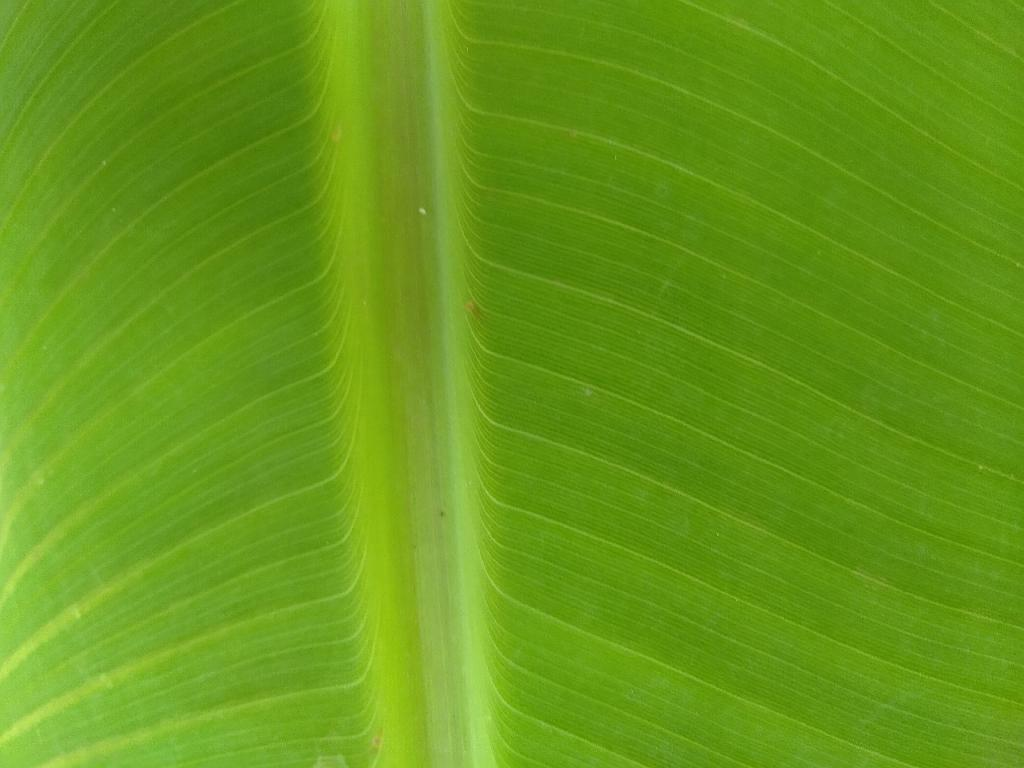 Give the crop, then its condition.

banana, healthy
